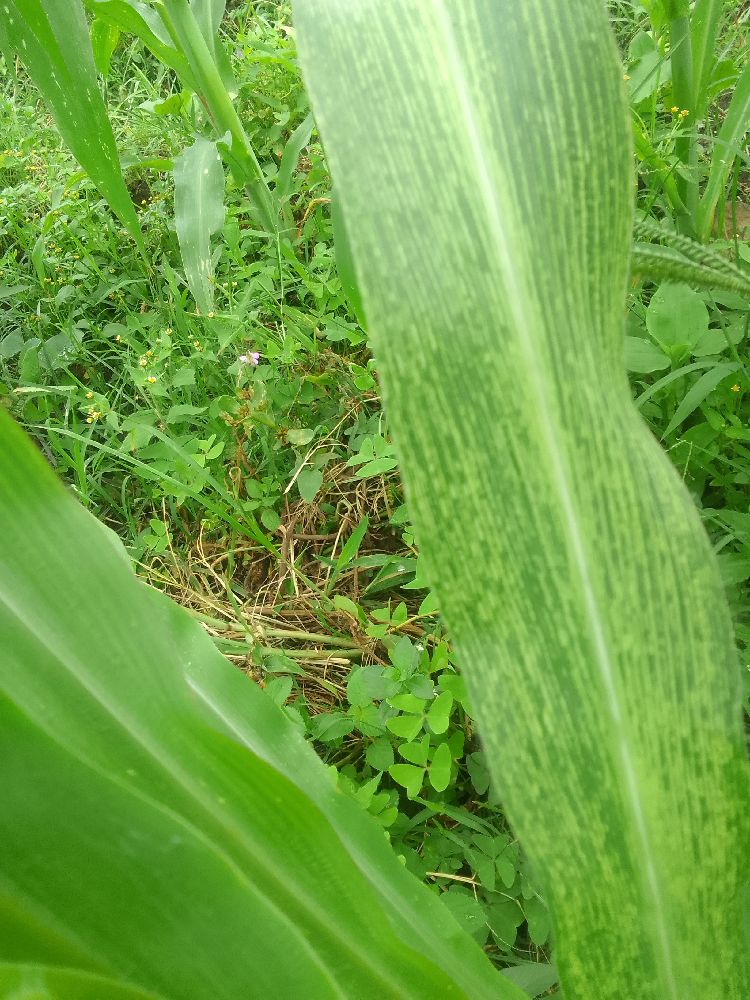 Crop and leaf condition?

maize, maize streak virus
